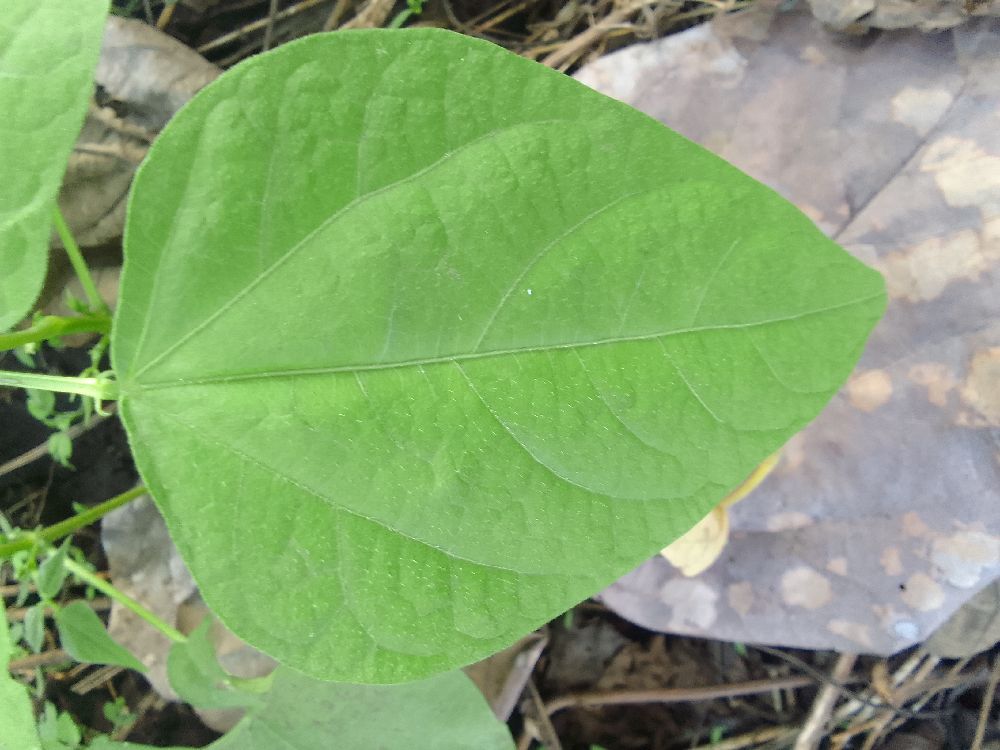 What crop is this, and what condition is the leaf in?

common bean, healthy
